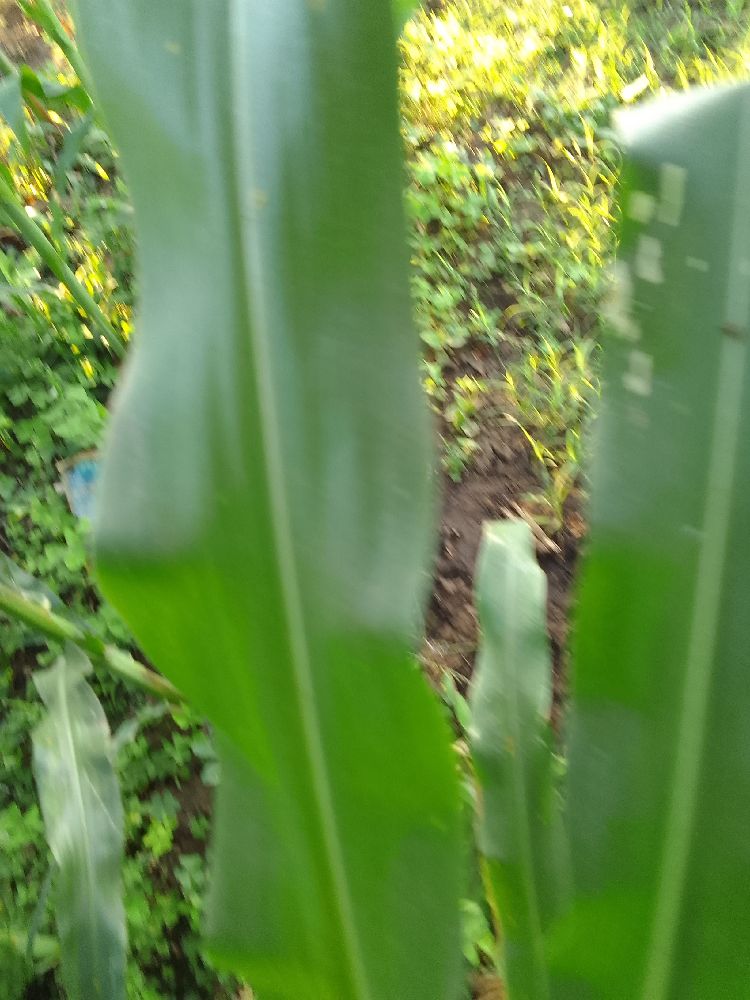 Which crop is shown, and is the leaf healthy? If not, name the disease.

maize, healthy
